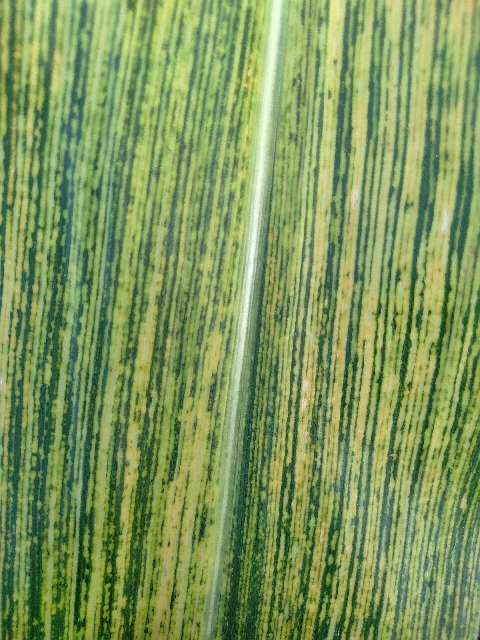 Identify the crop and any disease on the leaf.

maize, maize streak virus
